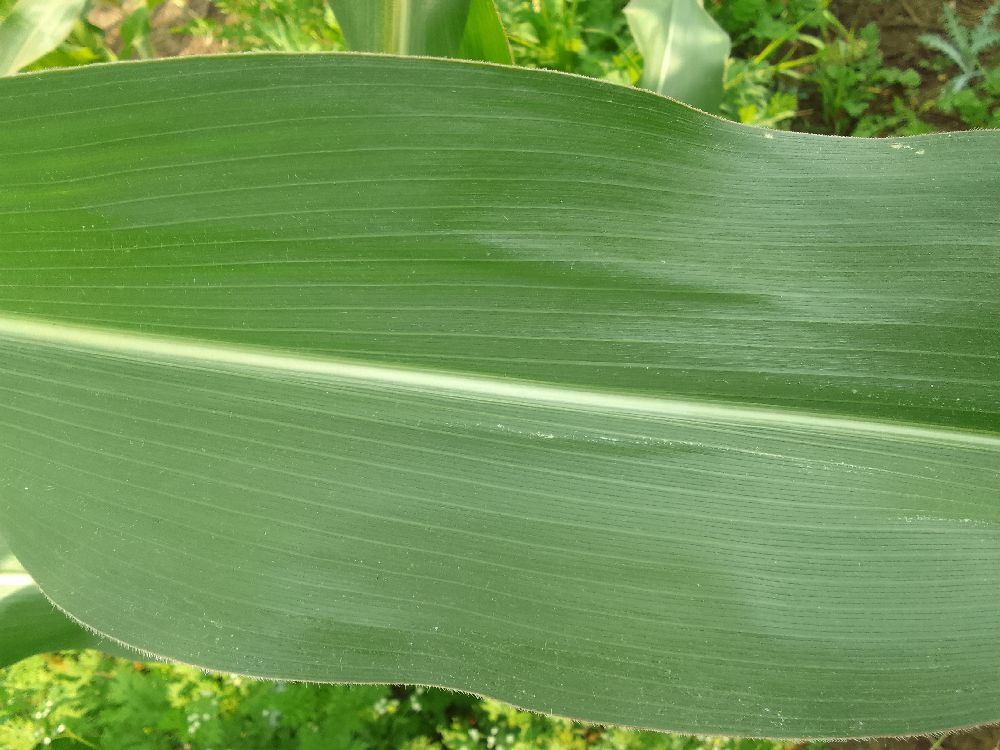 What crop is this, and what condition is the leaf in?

maize, healthy
